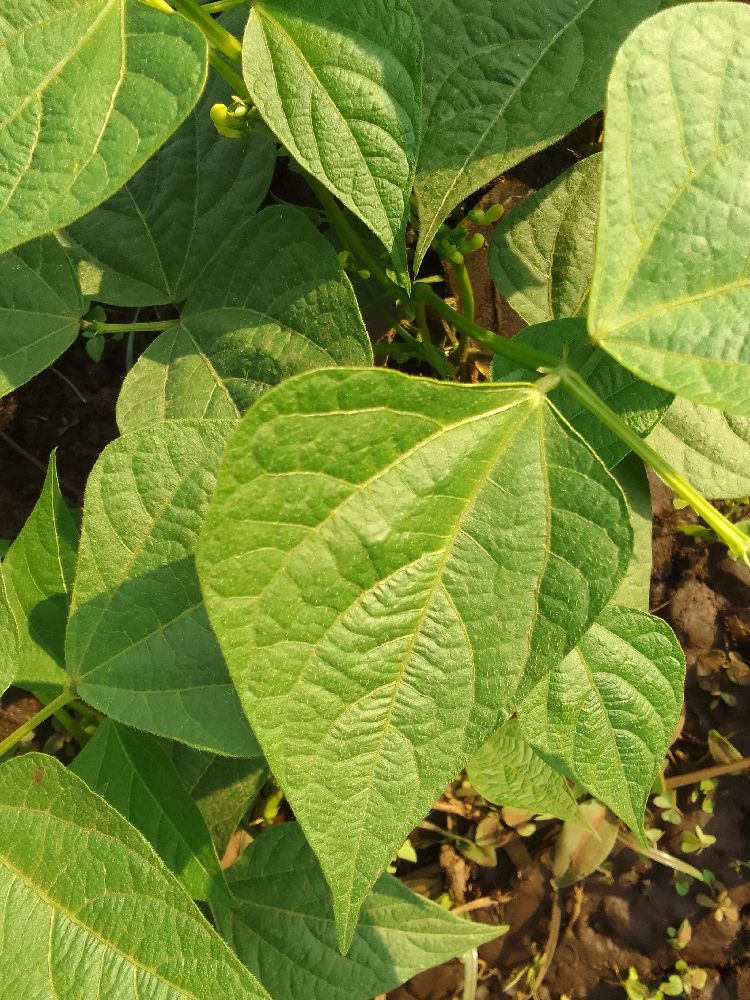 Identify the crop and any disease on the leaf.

common bean, healthy
